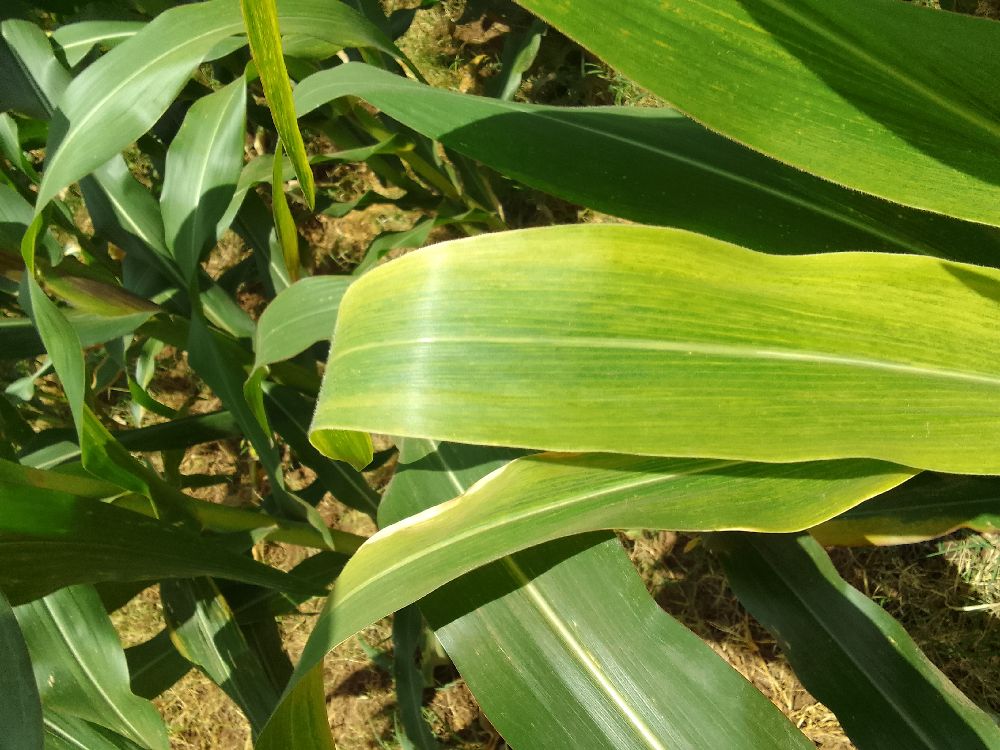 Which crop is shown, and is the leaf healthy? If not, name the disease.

maize, maize lethal necrosis
